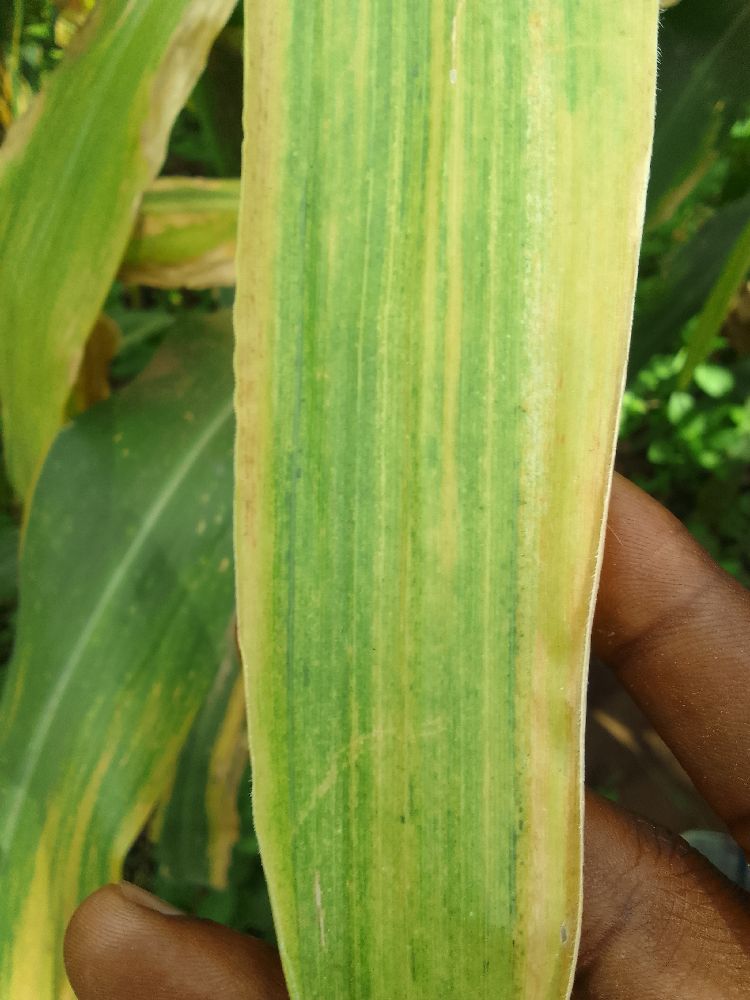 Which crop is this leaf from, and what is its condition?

maize, maize lethal necrosis
